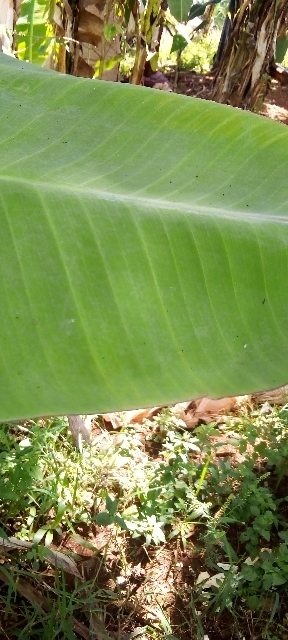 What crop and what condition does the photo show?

banana, healthy
